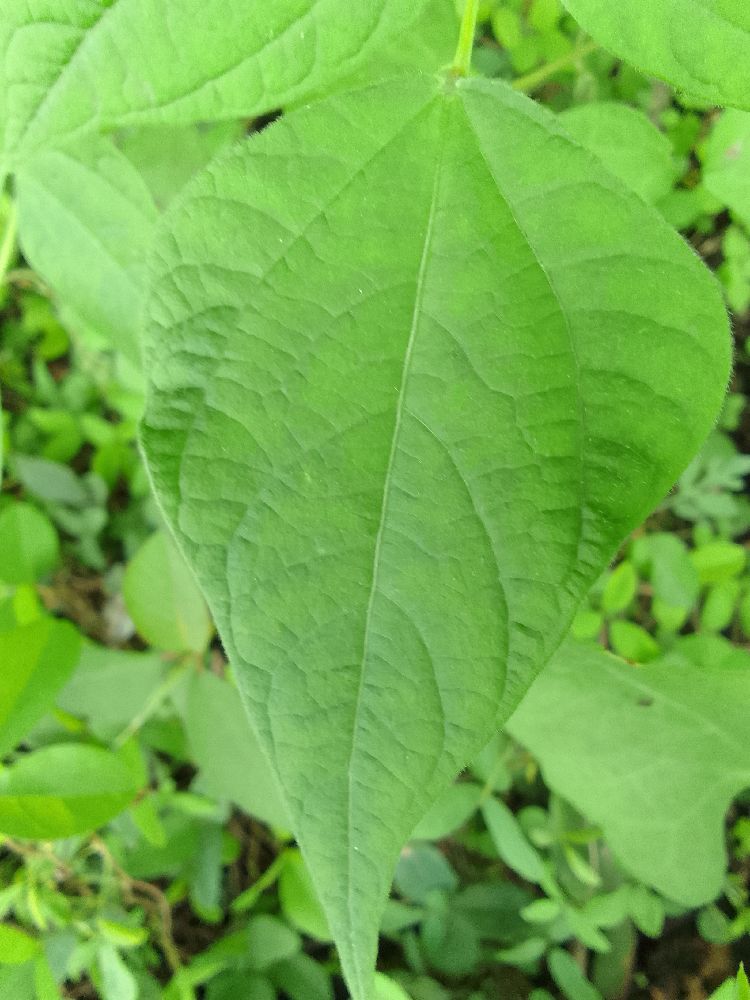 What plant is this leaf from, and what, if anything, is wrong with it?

common bean, healthy
